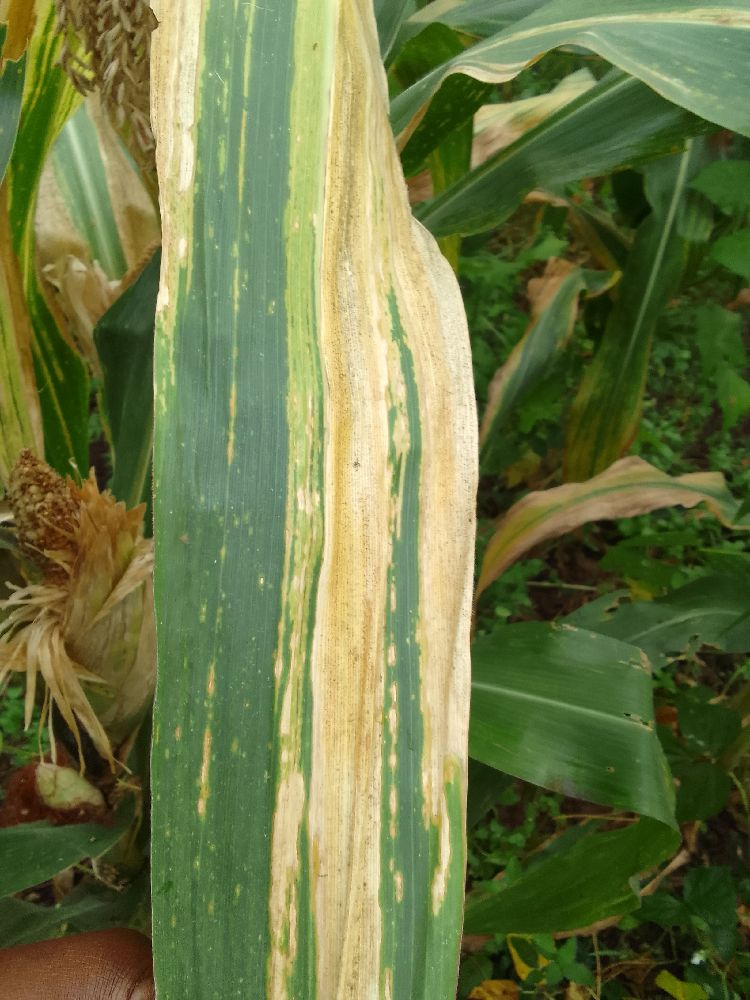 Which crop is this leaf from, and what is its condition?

maize, maize lethal necrosis
